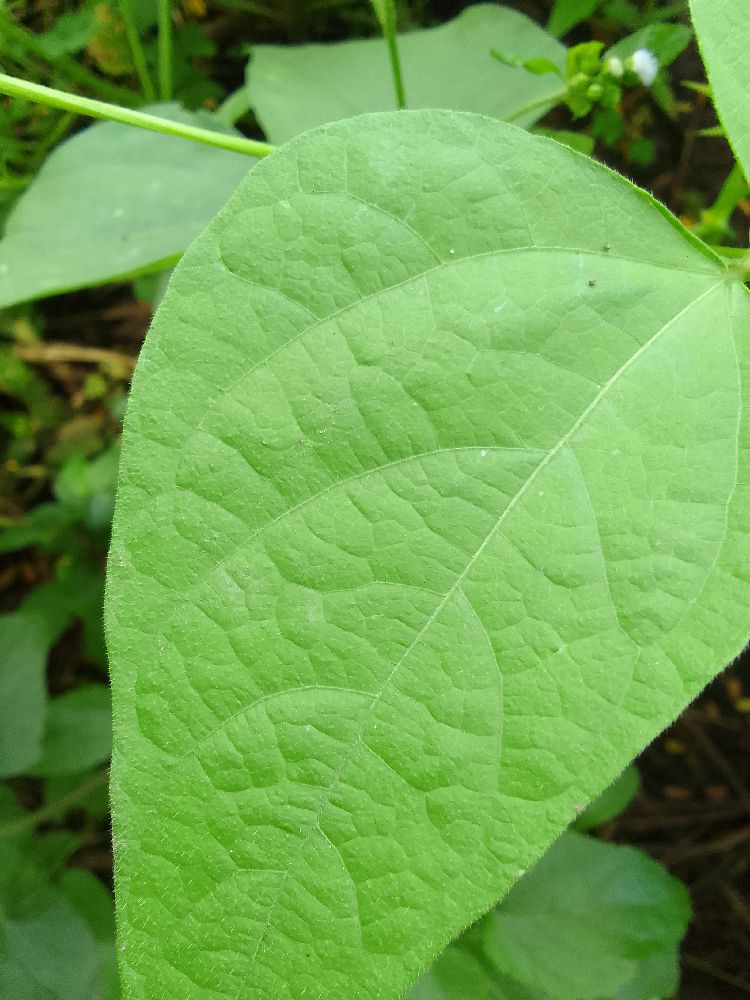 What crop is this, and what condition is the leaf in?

common bean, healthy
